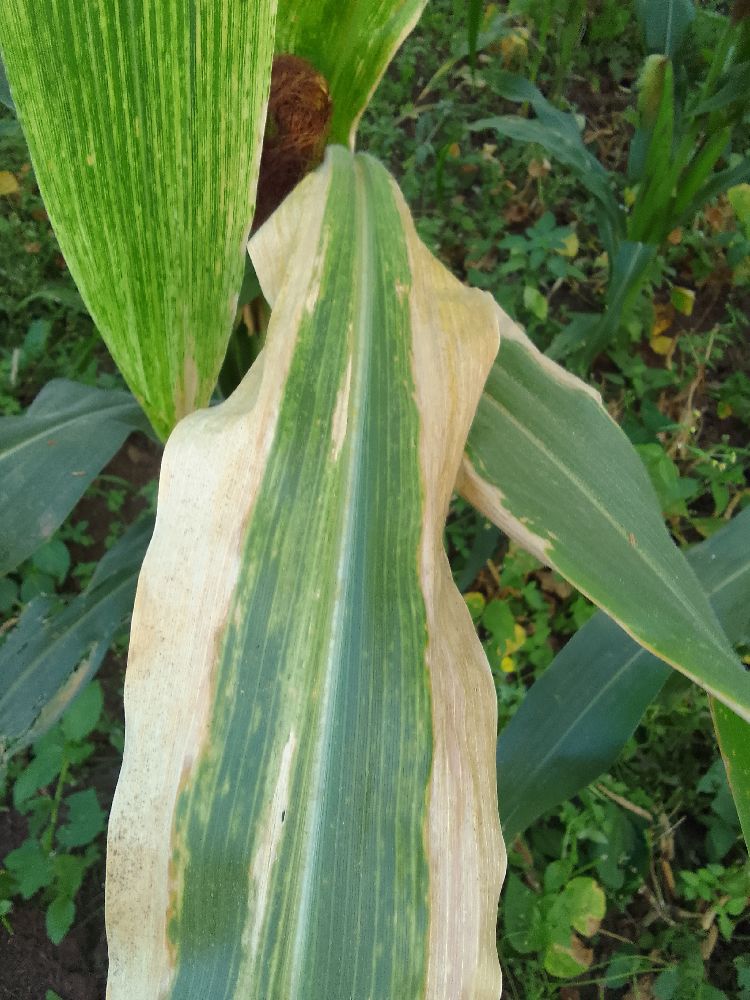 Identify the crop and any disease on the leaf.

maize, maize lethal necrosis
